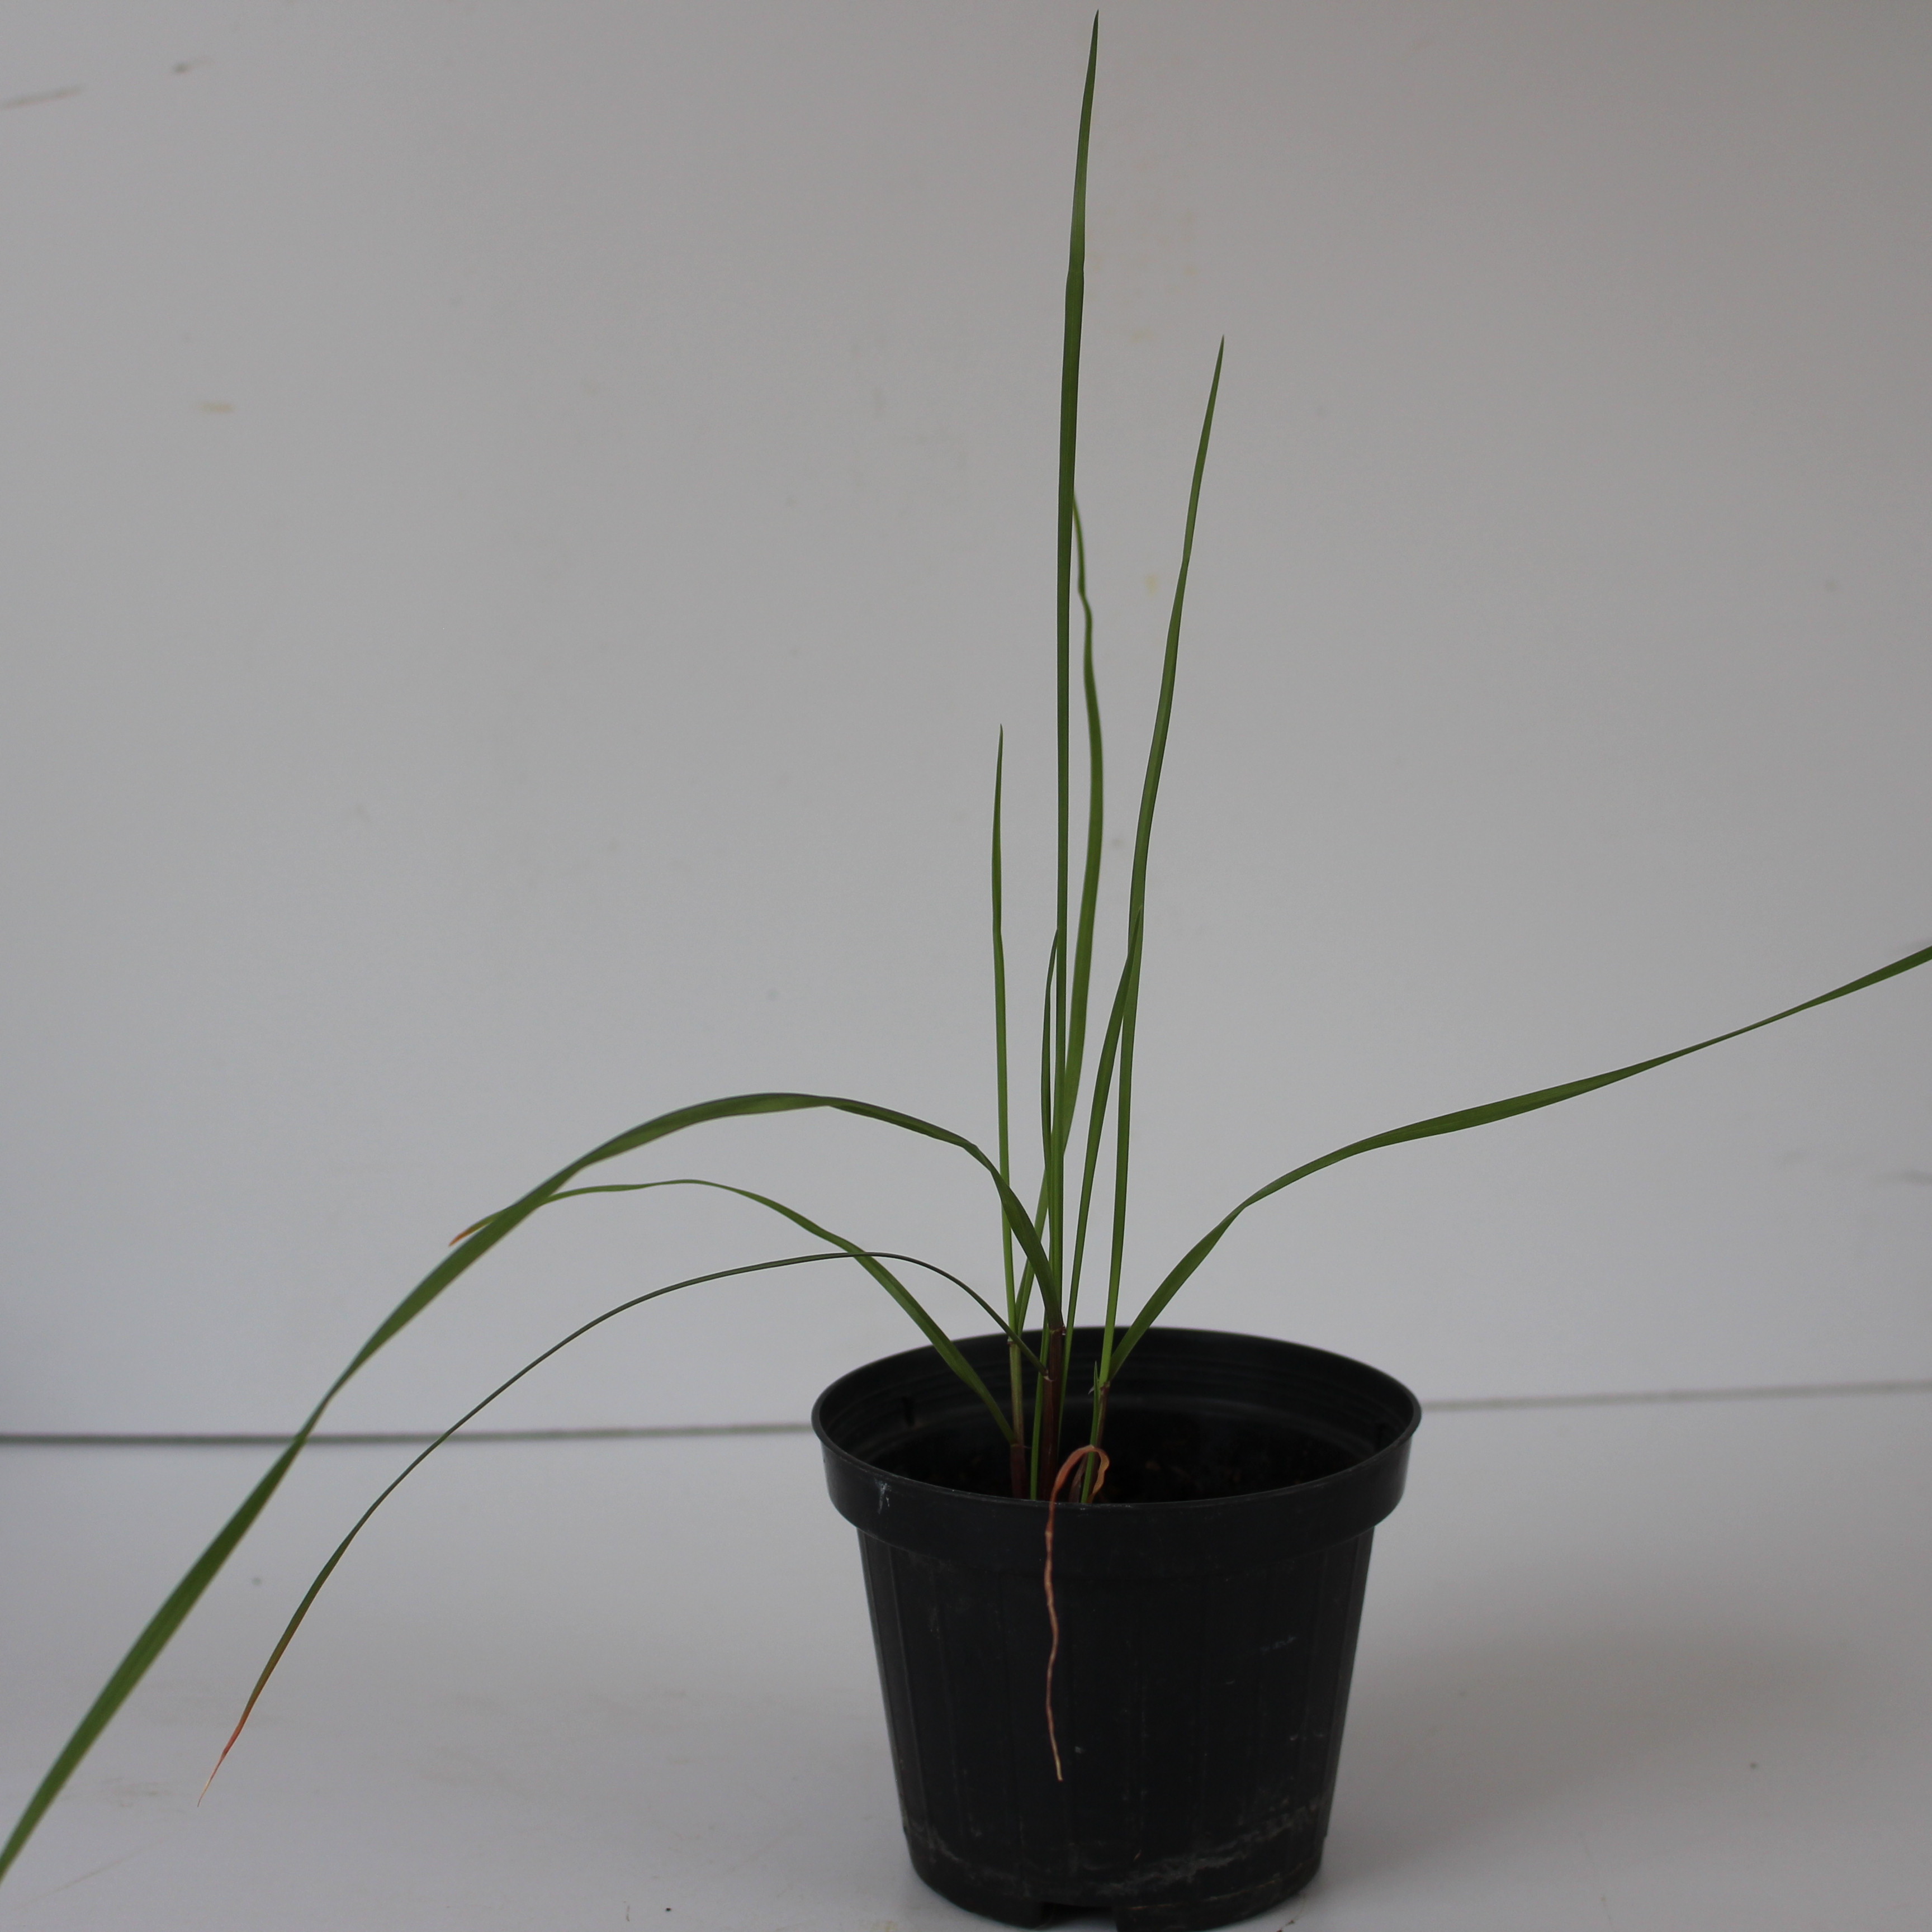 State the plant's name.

Lolium multiflorum
